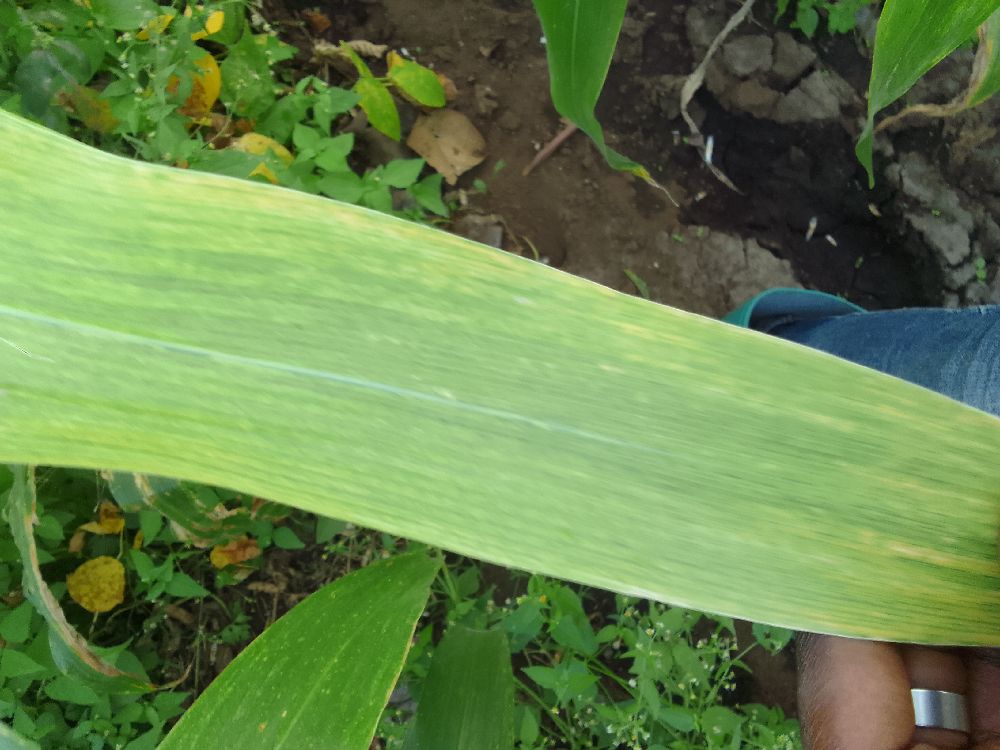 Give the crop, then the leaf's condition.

maize, maize lethal necrosis
